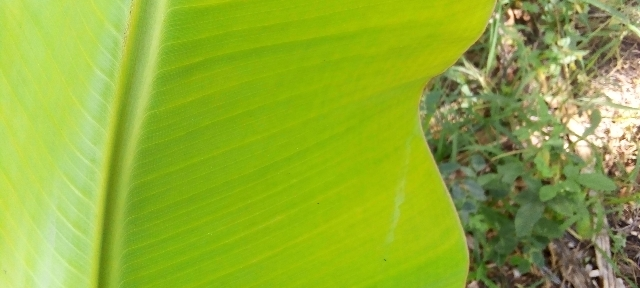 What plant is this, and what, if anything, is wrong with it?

banana, healthy
